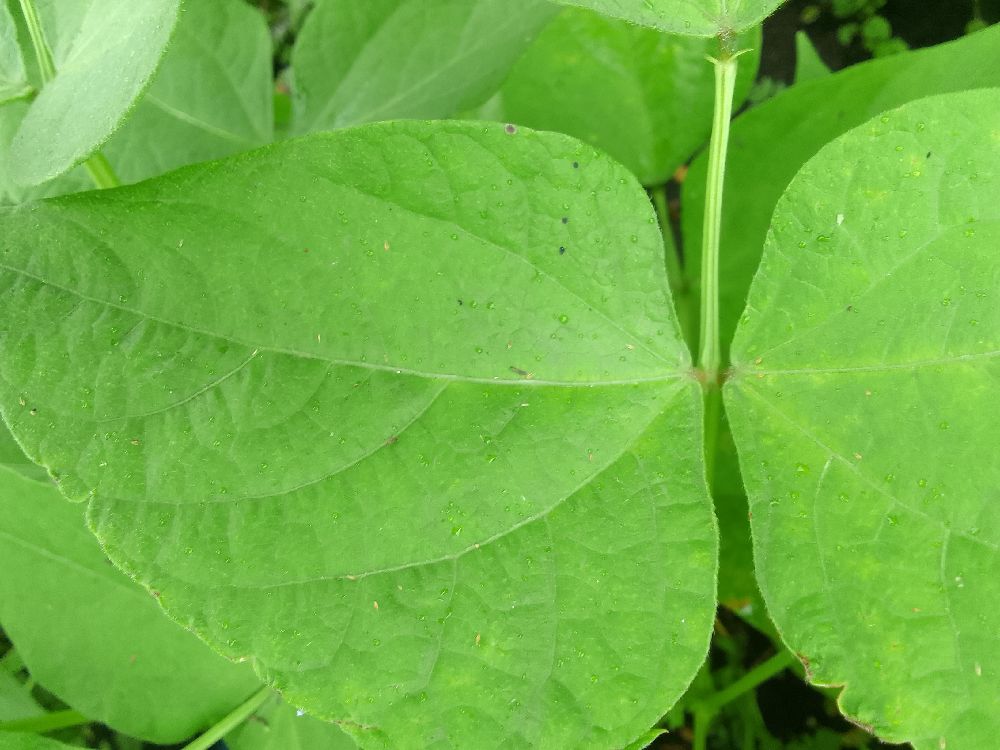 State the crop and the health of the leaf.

common bean, healthy
